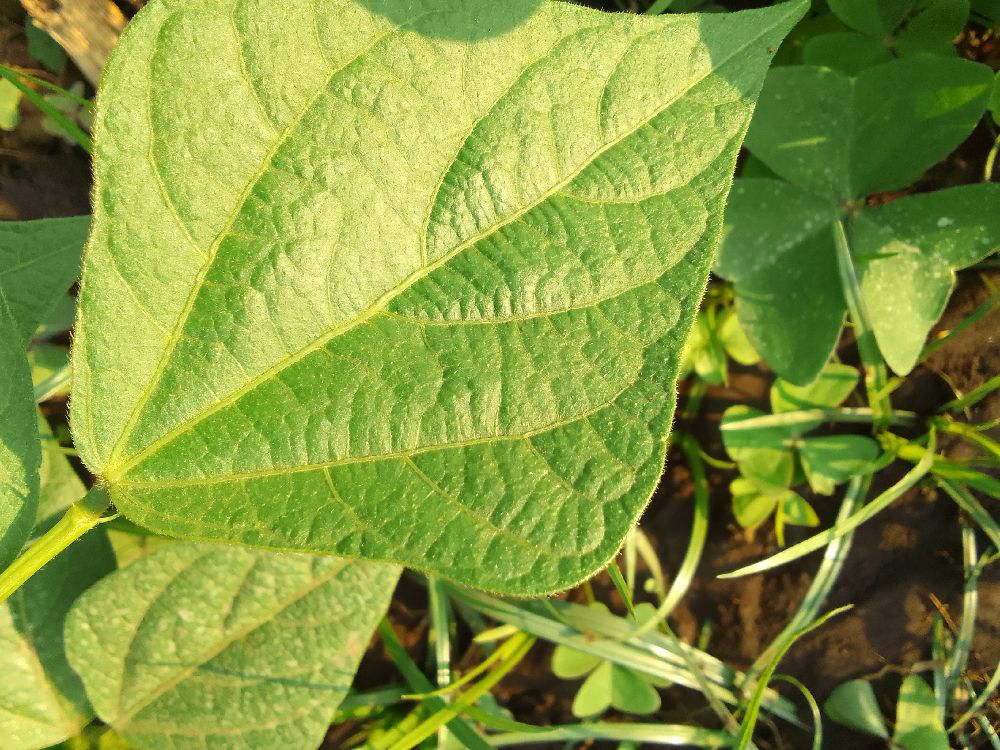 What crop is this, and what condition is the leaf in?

common bean, healthy
